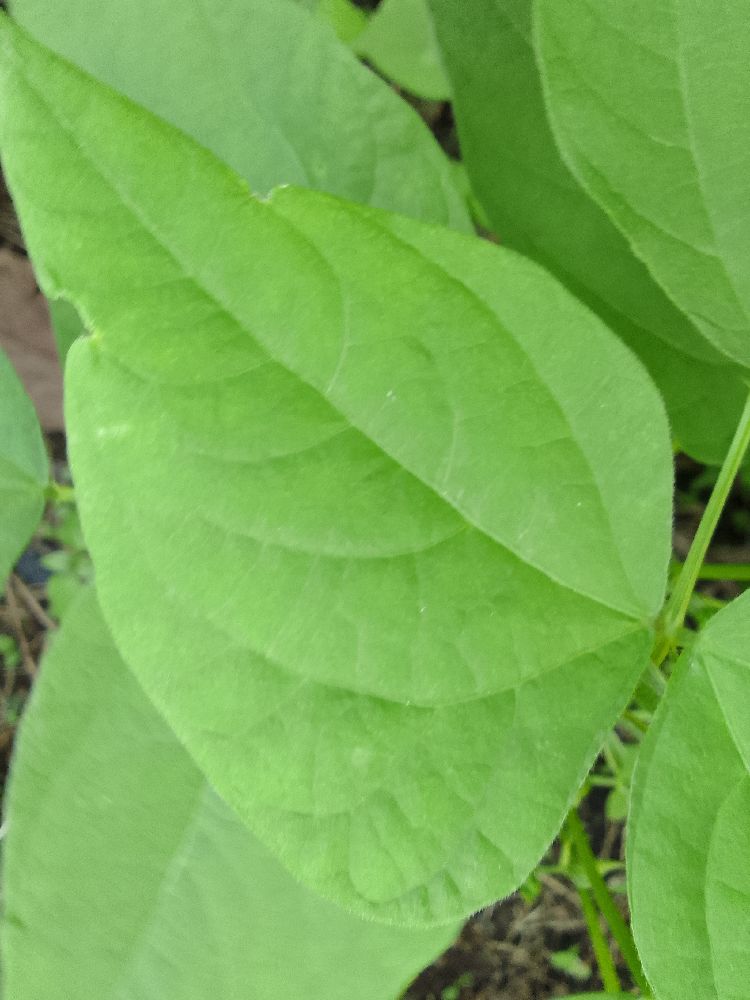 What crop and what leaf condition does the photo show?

common bean, healthy
